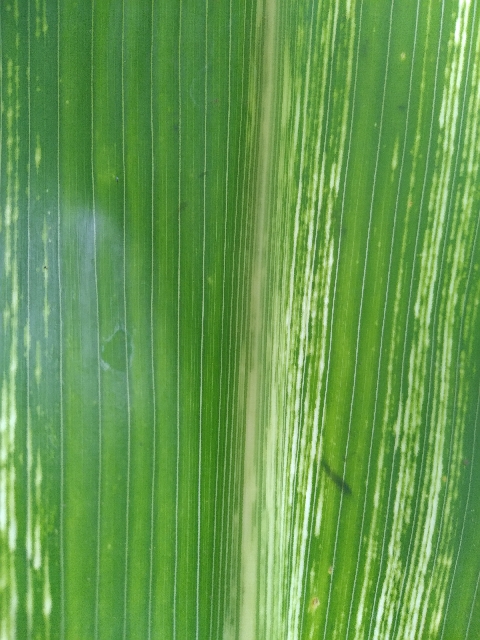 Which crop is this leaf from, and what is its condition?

maize, maize streak virus
